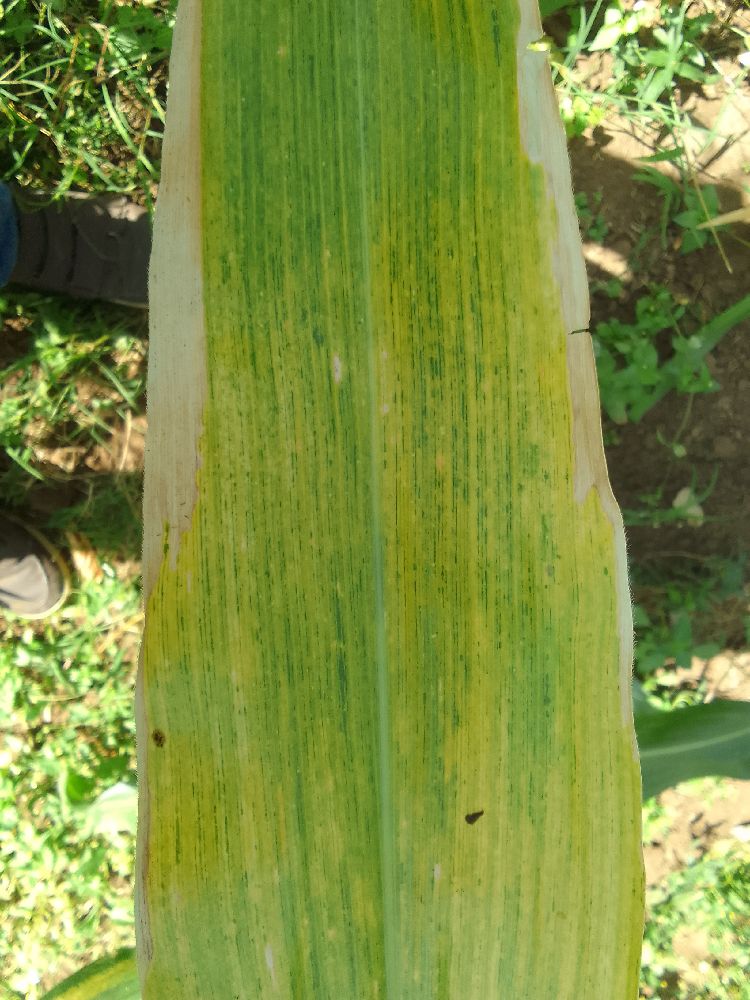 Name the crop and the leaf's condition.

maize, maize lethal necrosis
